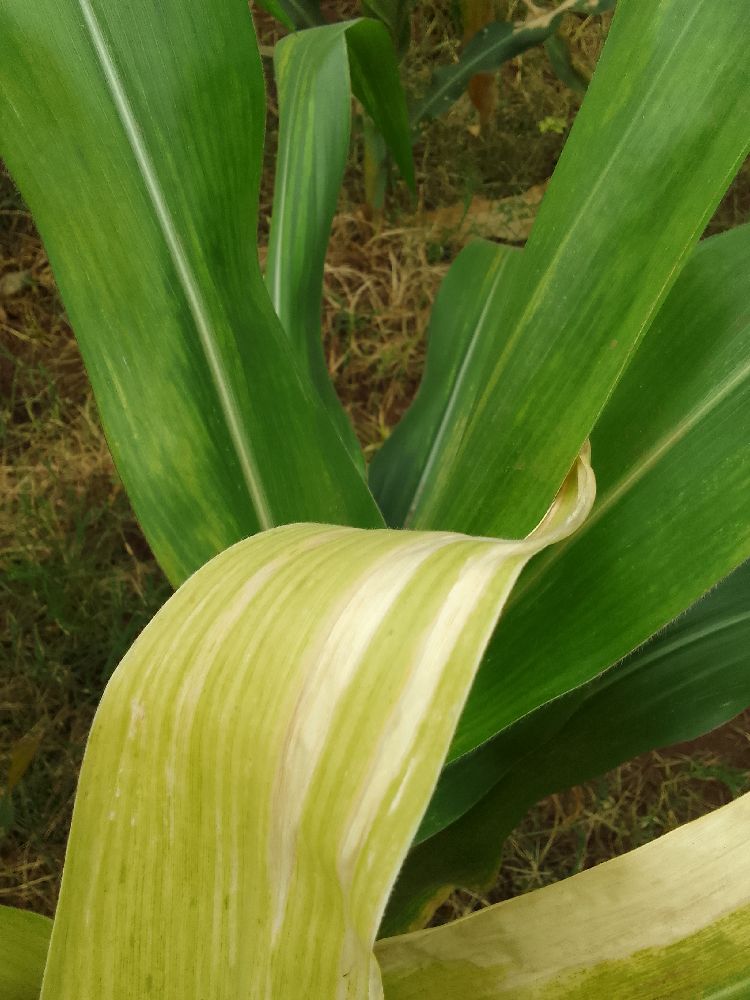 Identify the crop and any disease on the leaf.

maize, maize lethal necrosis
